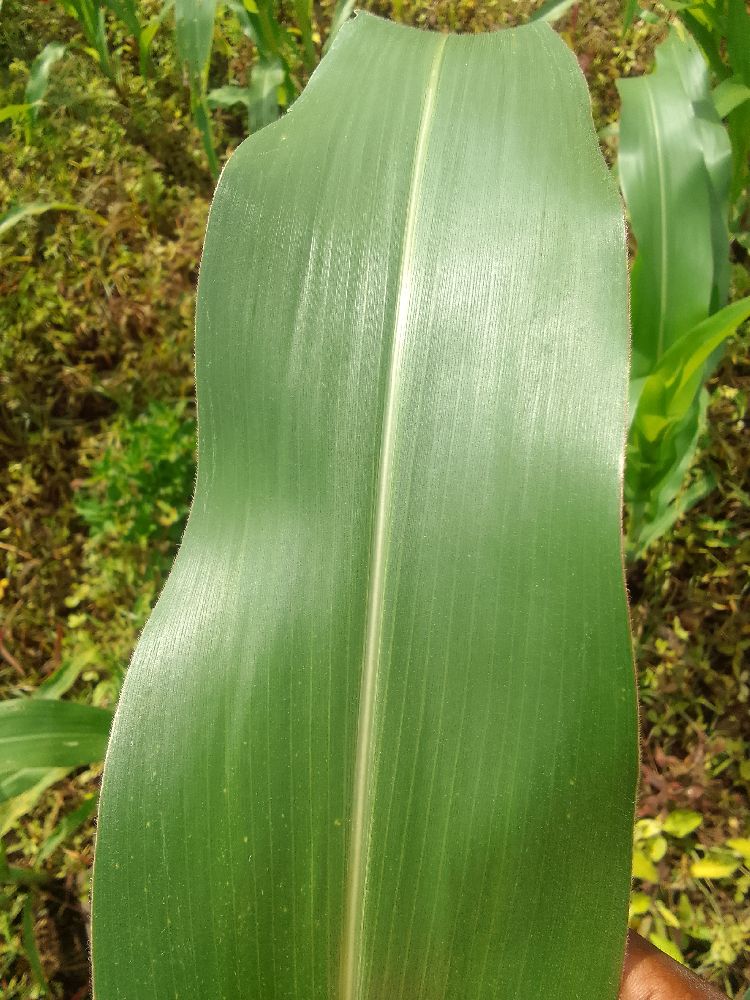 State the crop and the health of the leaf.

maize, healthy
